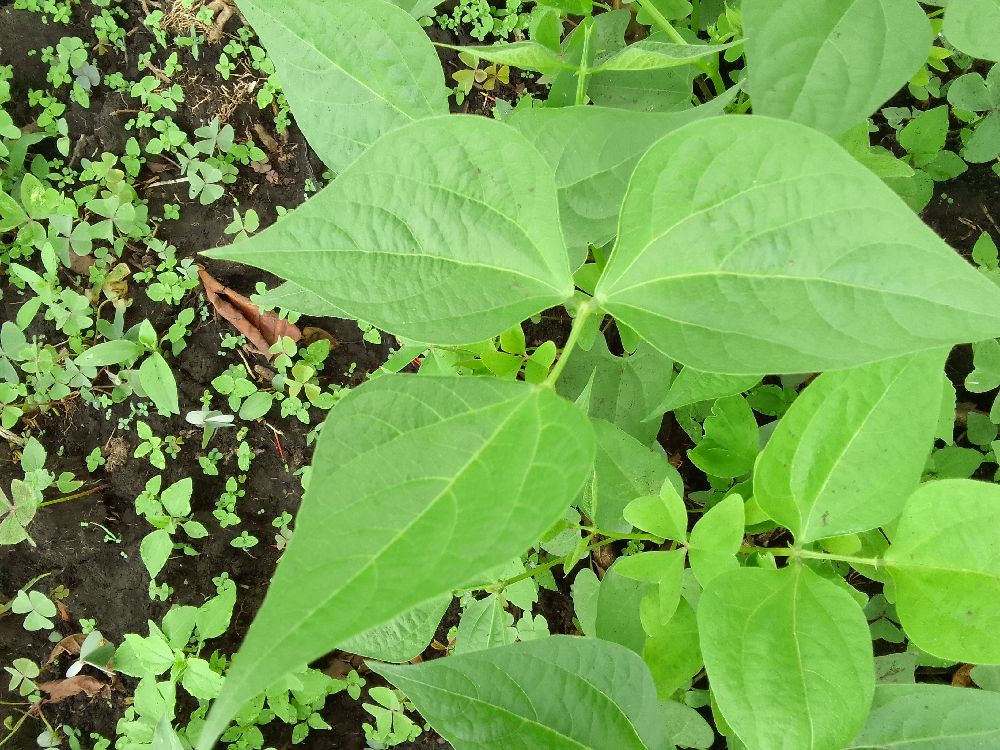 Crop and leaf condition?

common bean, healthy
